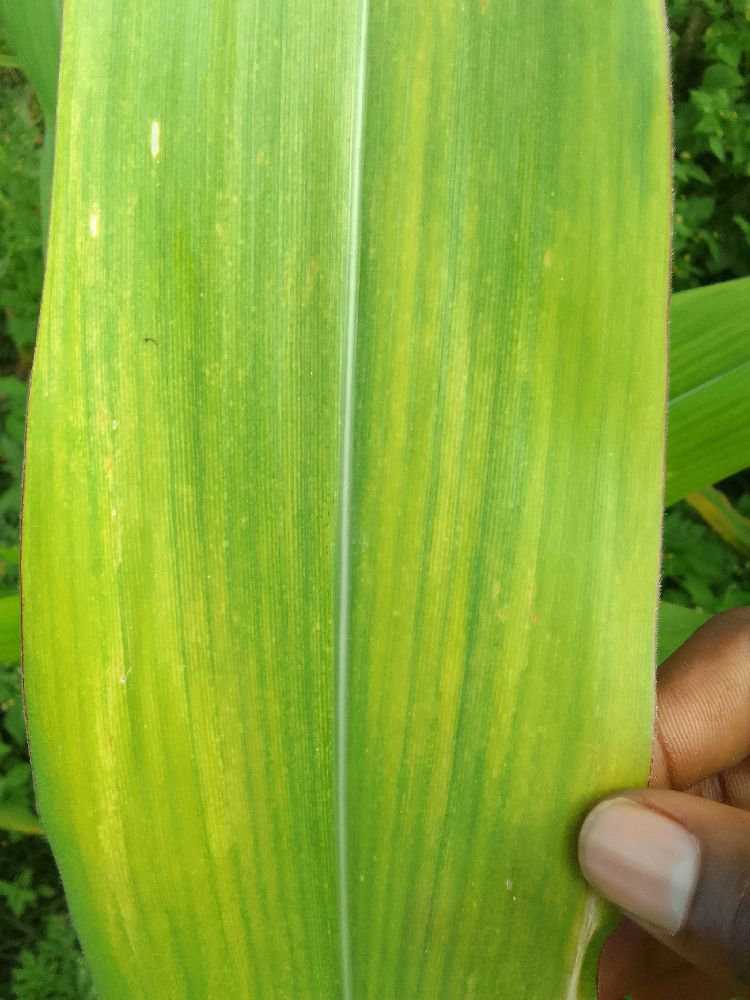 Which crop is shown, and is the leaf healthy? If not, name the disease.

maize, maize lethal necrosis
